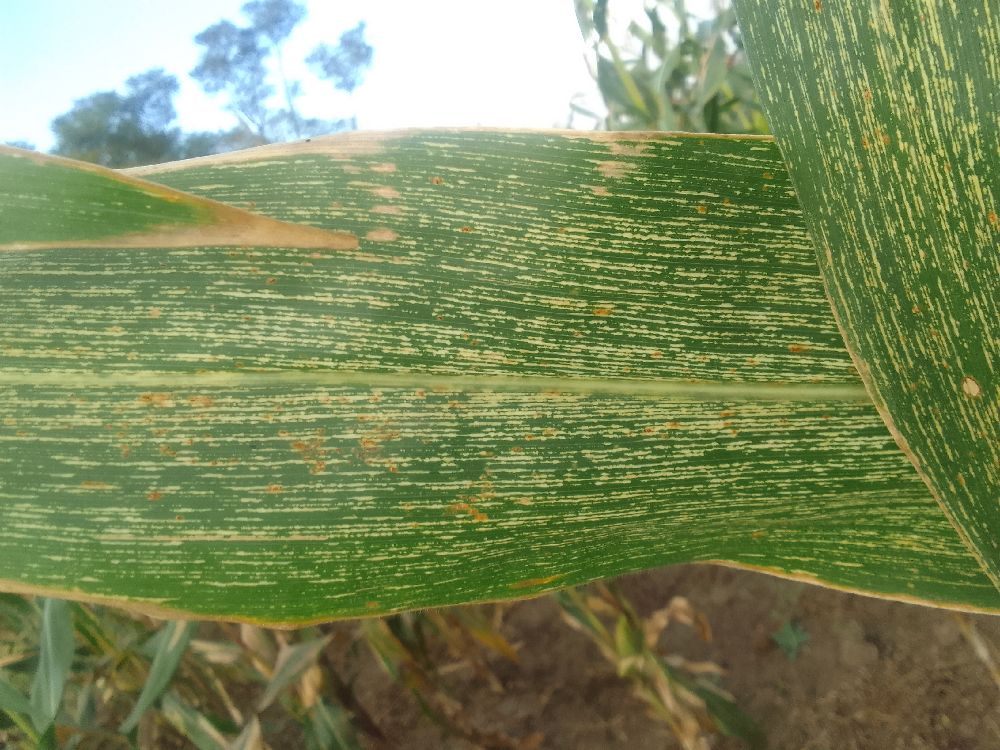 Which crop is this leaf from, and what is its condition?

maize, maize streak virus
